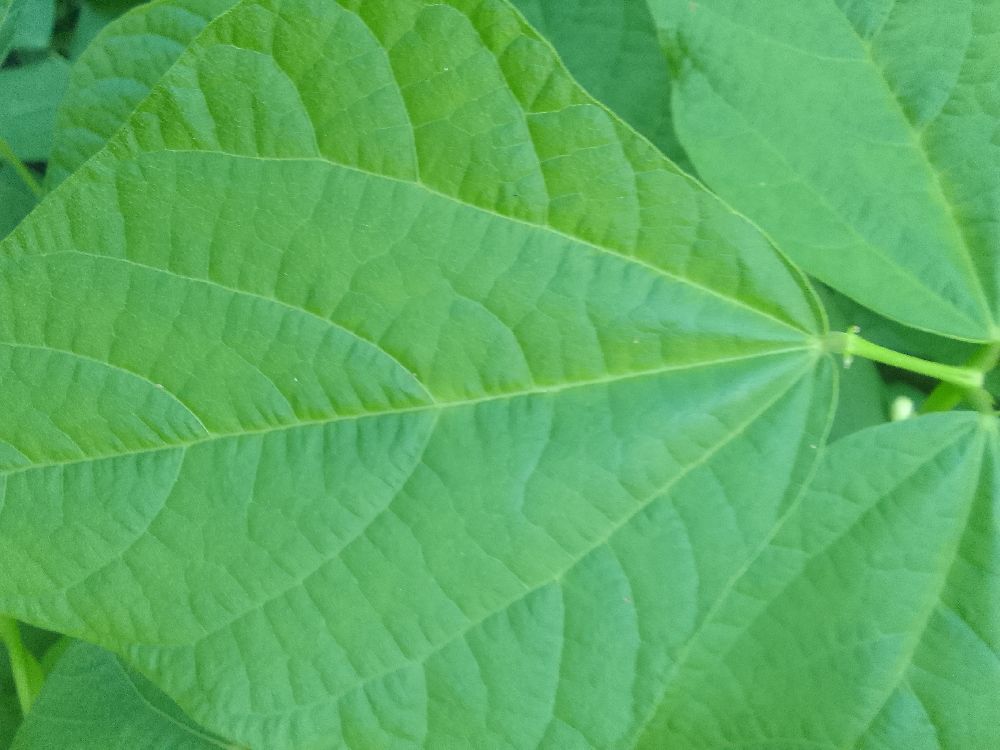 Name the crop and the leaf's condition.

common bean, healthy
